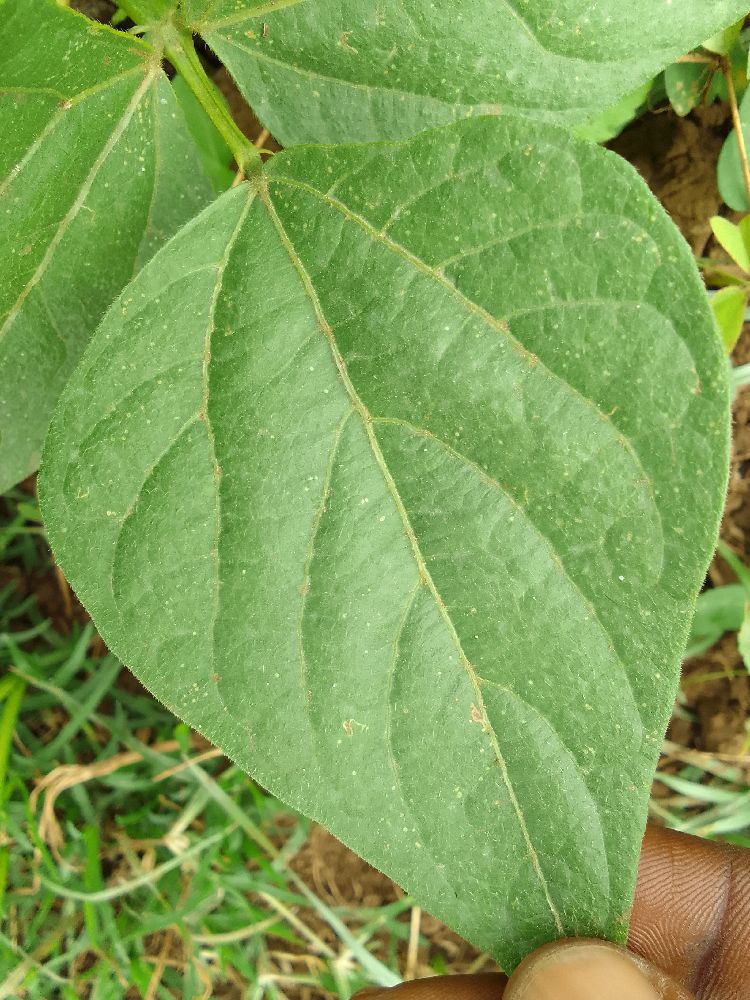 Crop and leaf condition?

common bean, healthy
